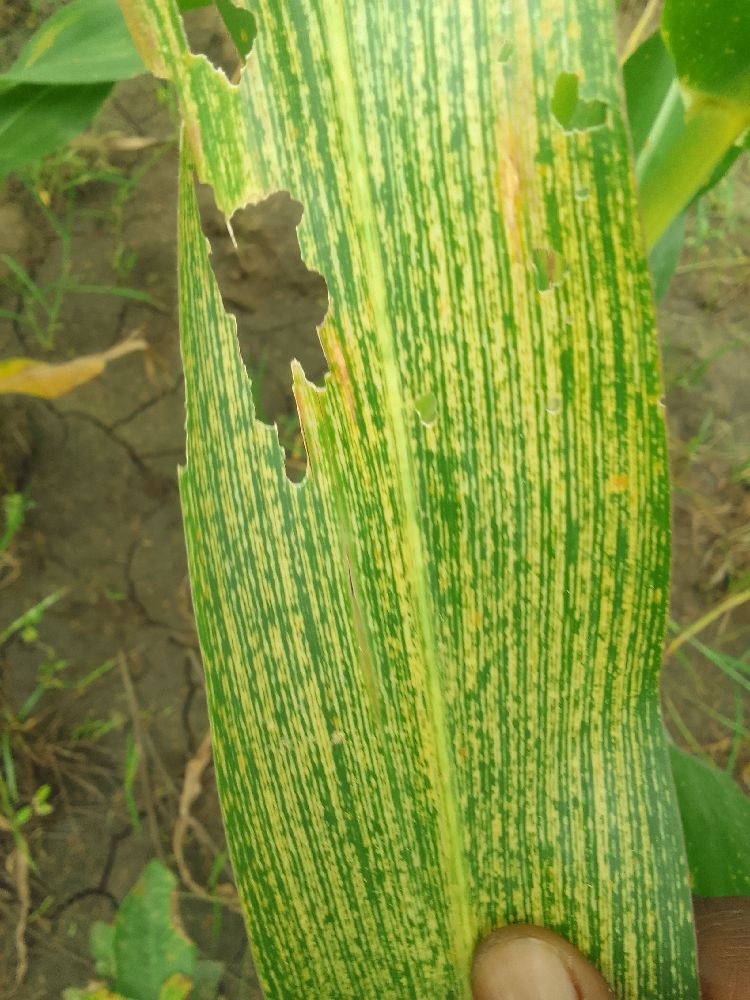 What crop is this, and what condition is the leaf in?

maize, maize streak virus
